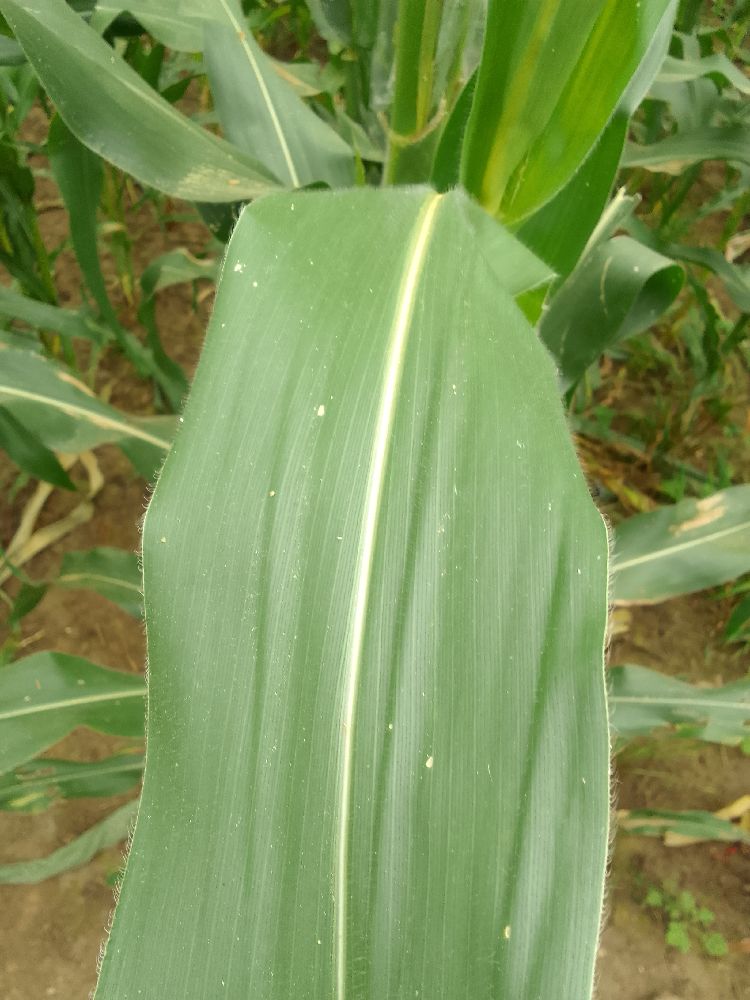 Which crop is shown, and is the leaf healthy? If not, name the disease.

maize, healthy
